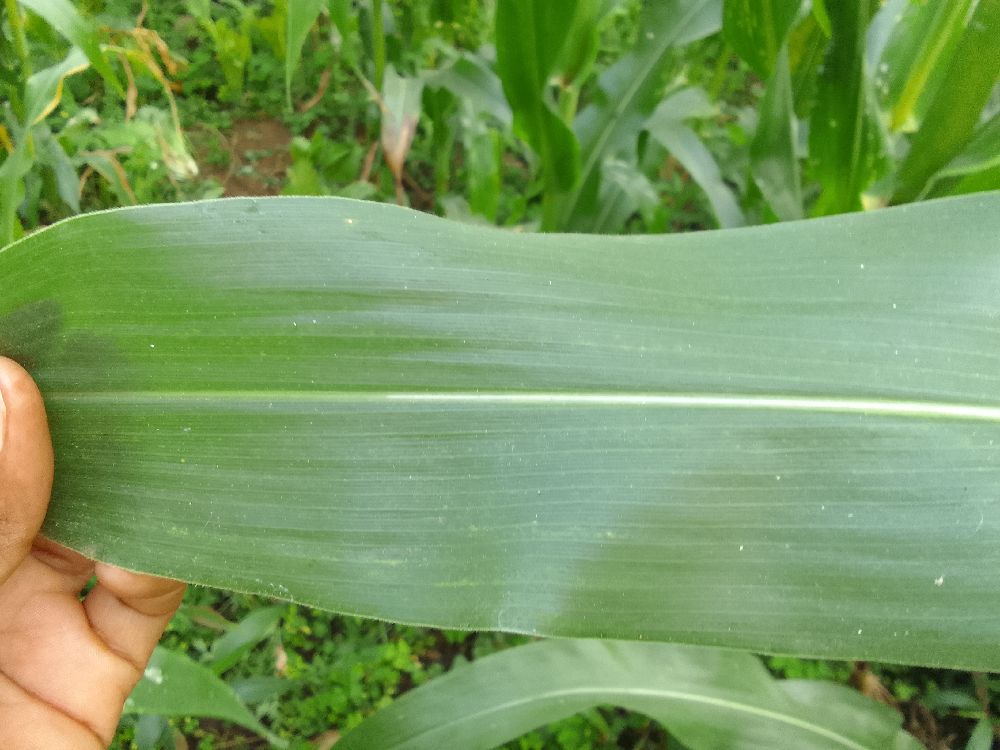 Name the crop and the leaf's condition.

maize, healthy
